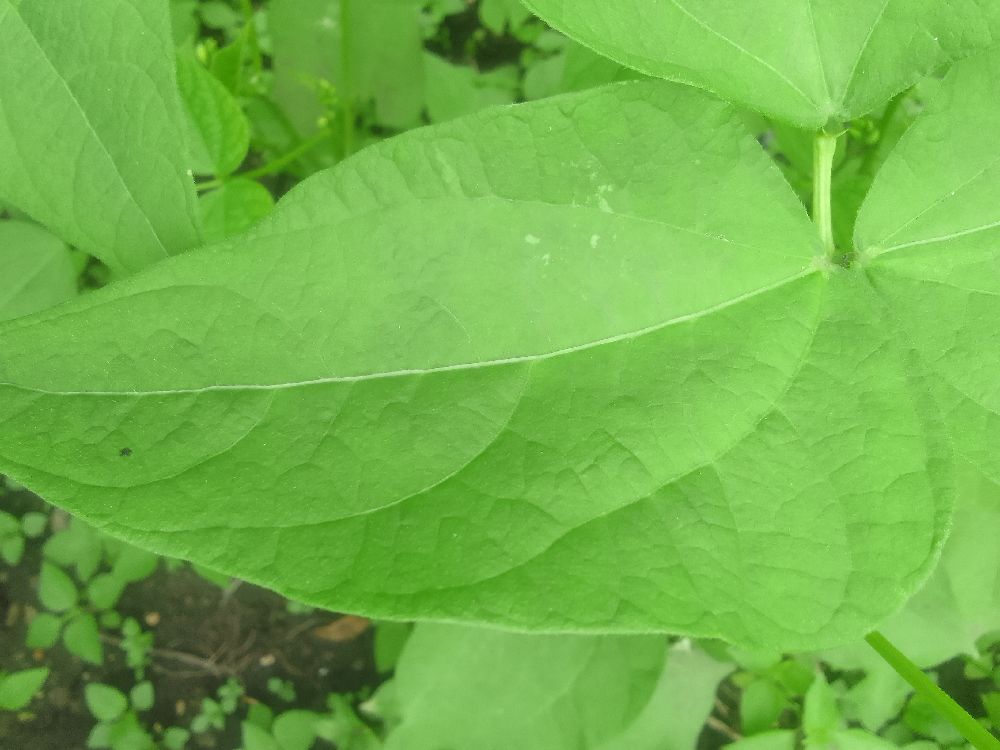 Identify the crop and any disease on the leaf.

common bean, healthy
